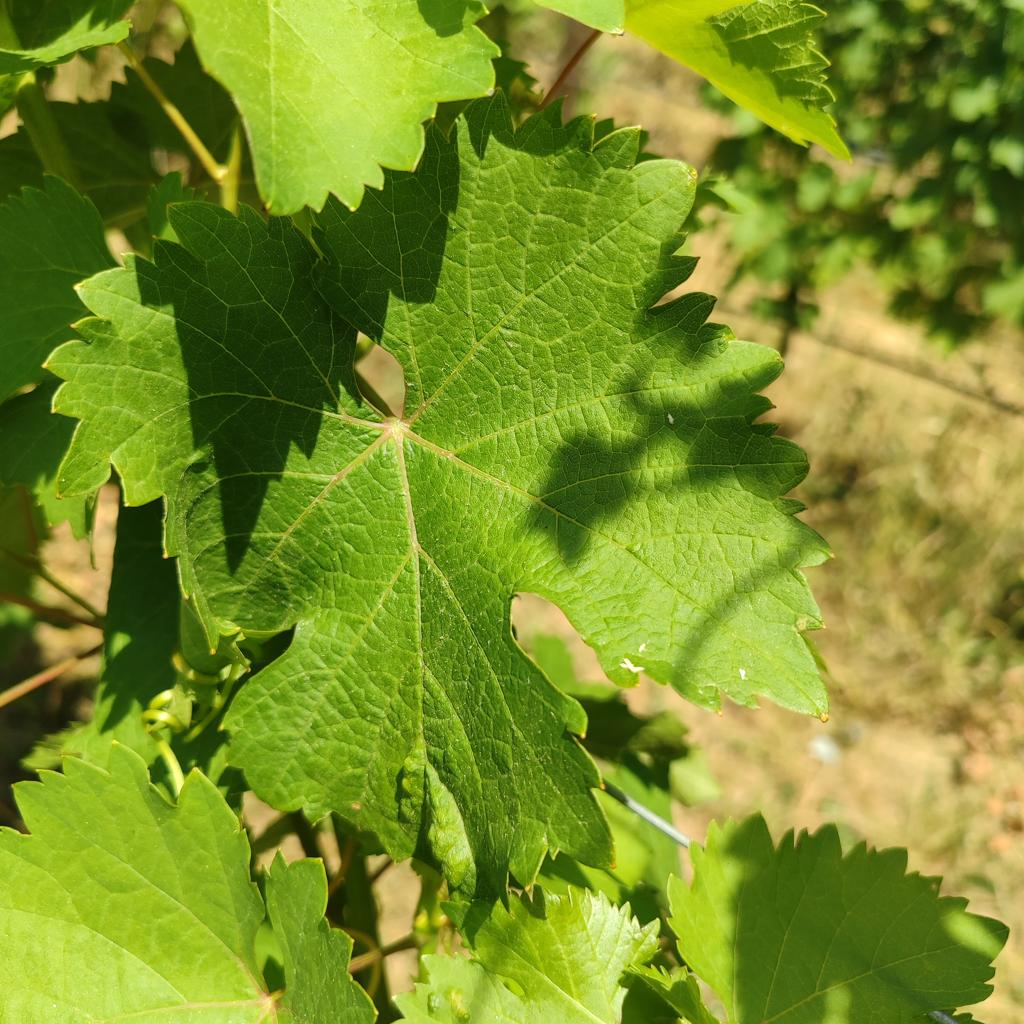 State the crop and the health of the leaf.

grapevine, healthy
